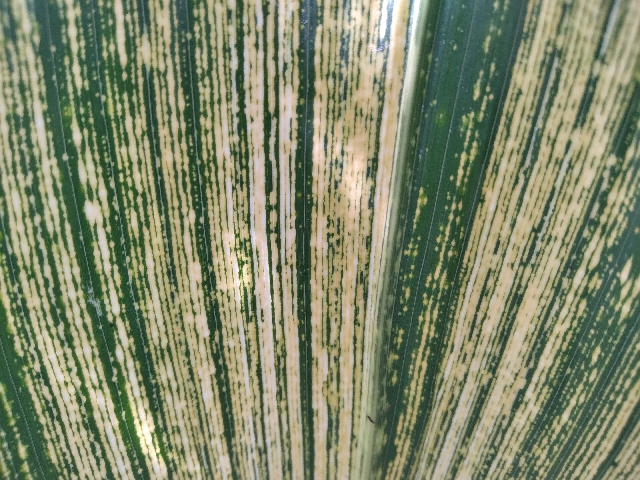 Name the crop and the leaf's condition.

maize, maize streak virus
